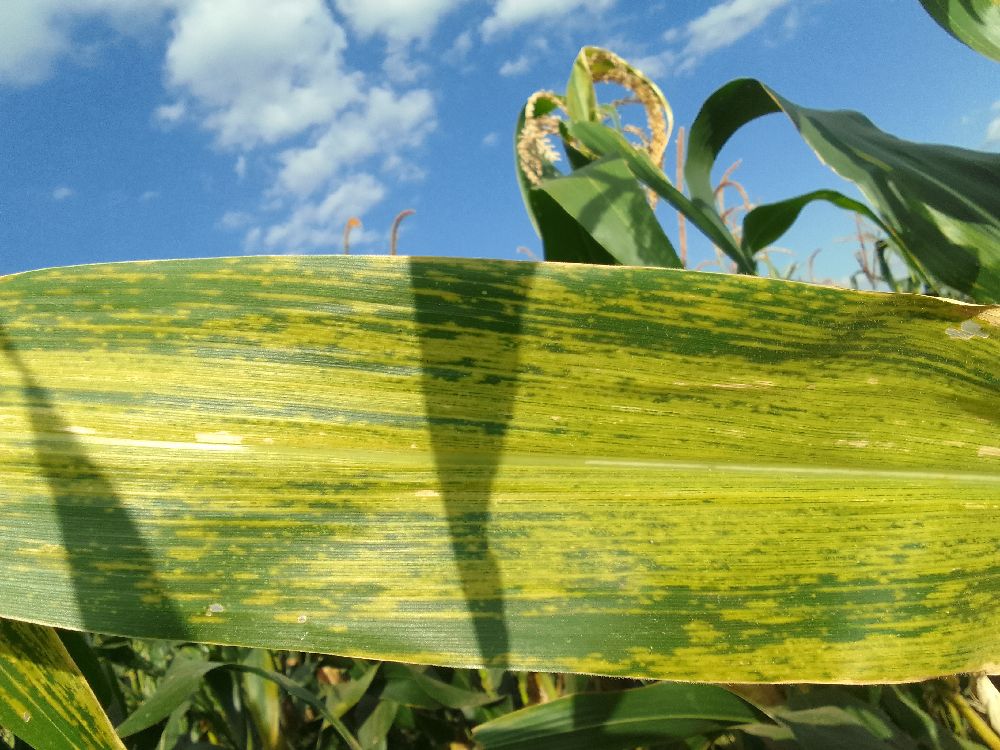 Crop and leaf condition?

maize, maize lethal necrosis
